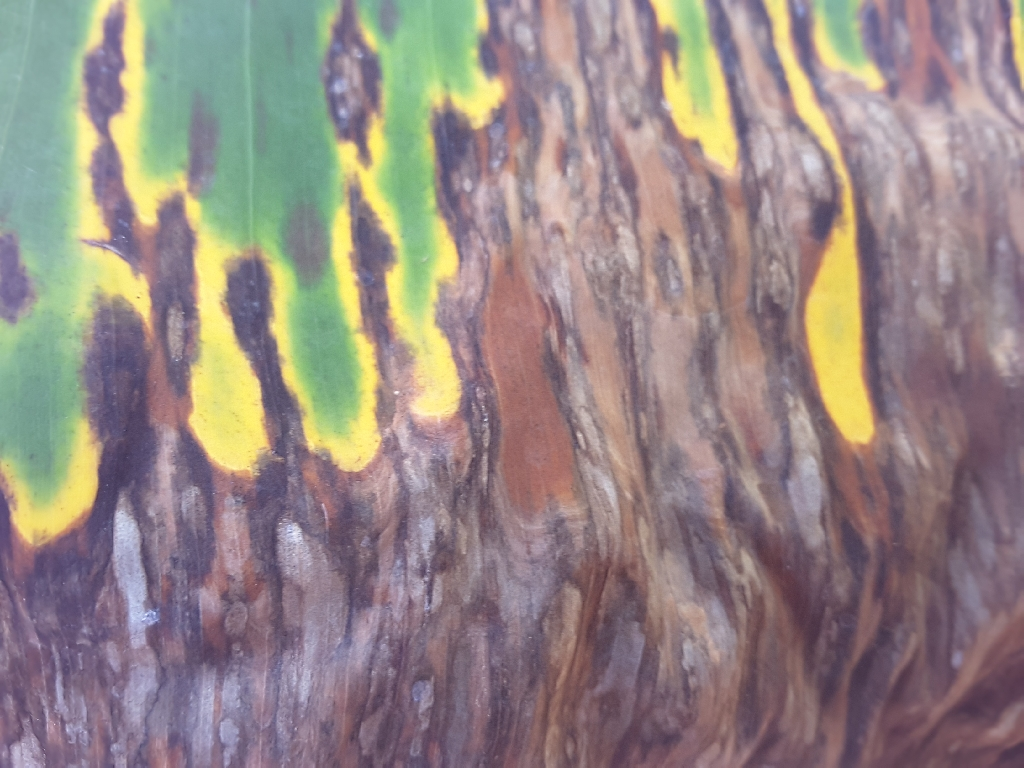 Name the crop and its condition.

banana, black sigatoka
